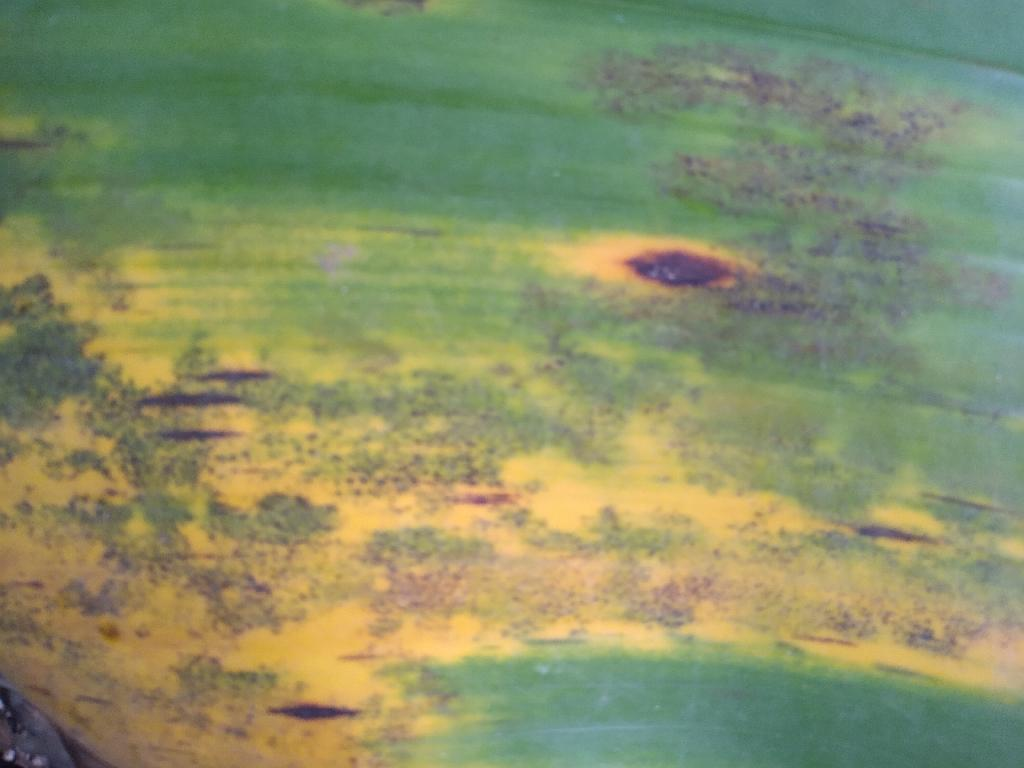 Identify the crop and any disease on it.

banana, black sigatoka
